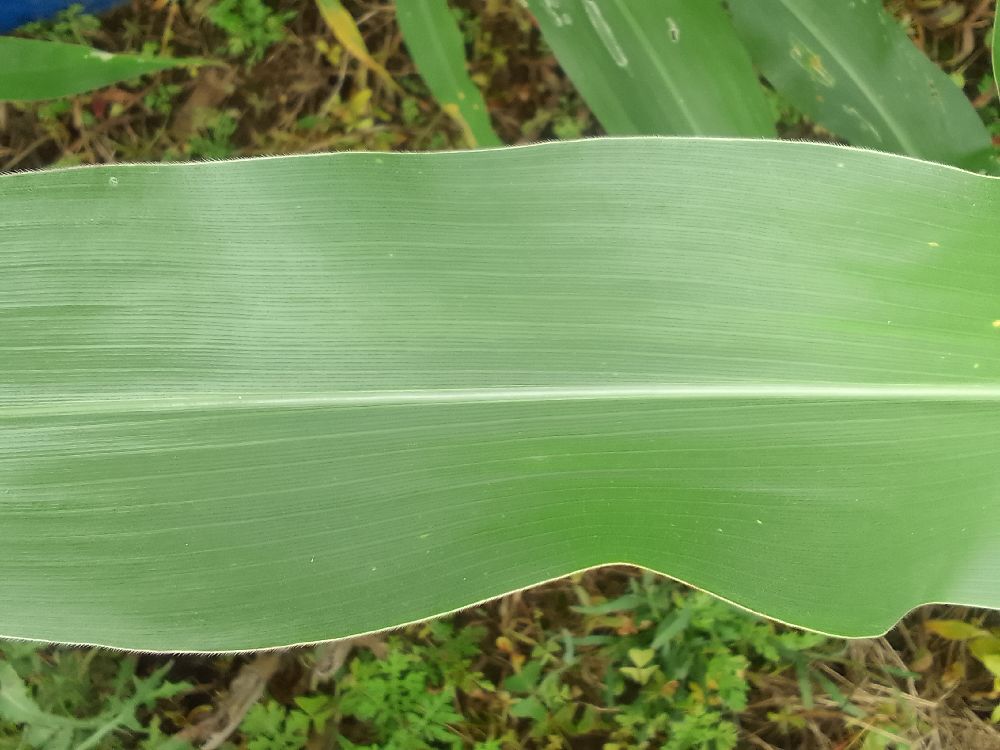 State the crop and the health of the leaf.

maize, healthy
